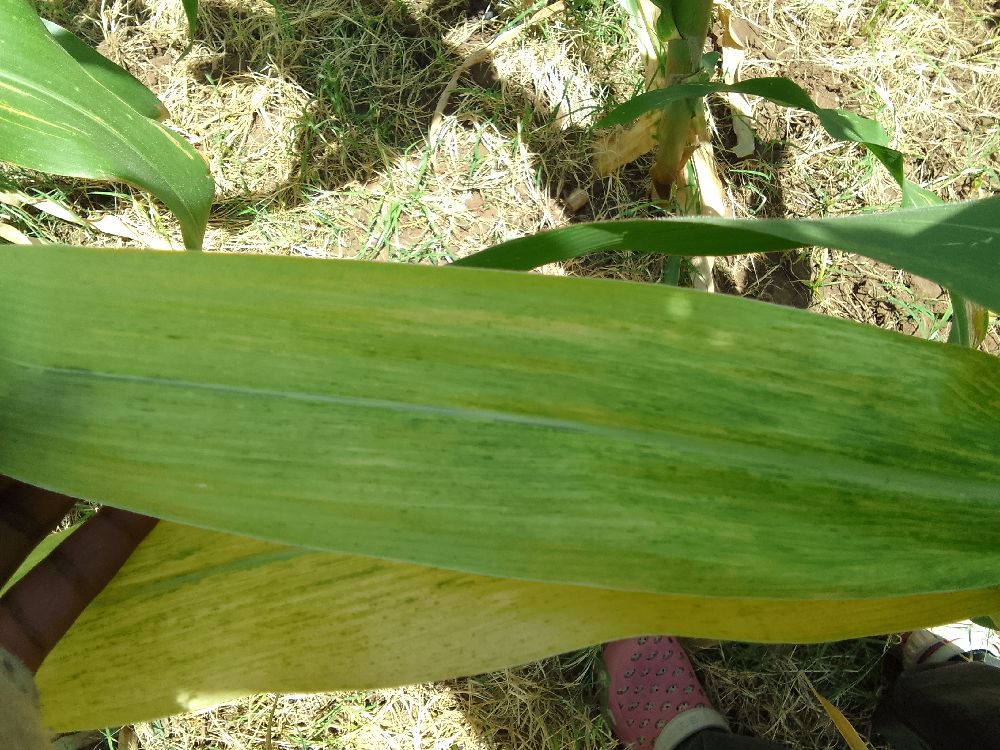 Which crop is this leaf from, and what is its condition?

maize, maize lethal necrosis
